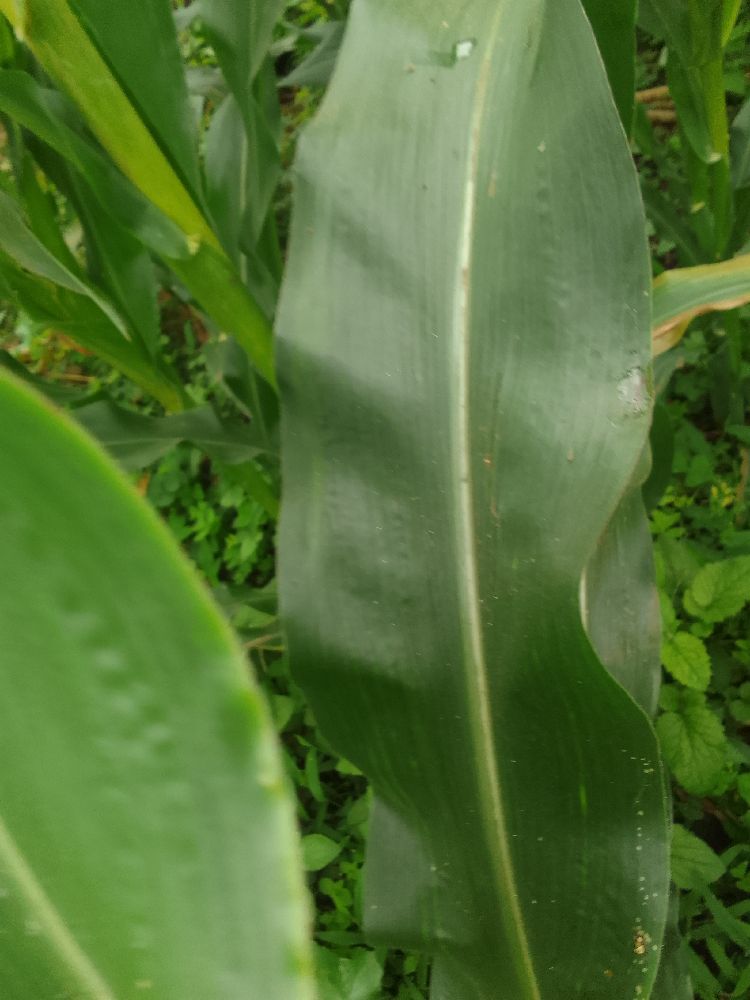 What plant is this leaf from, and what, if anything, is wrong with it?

maize, healthy
